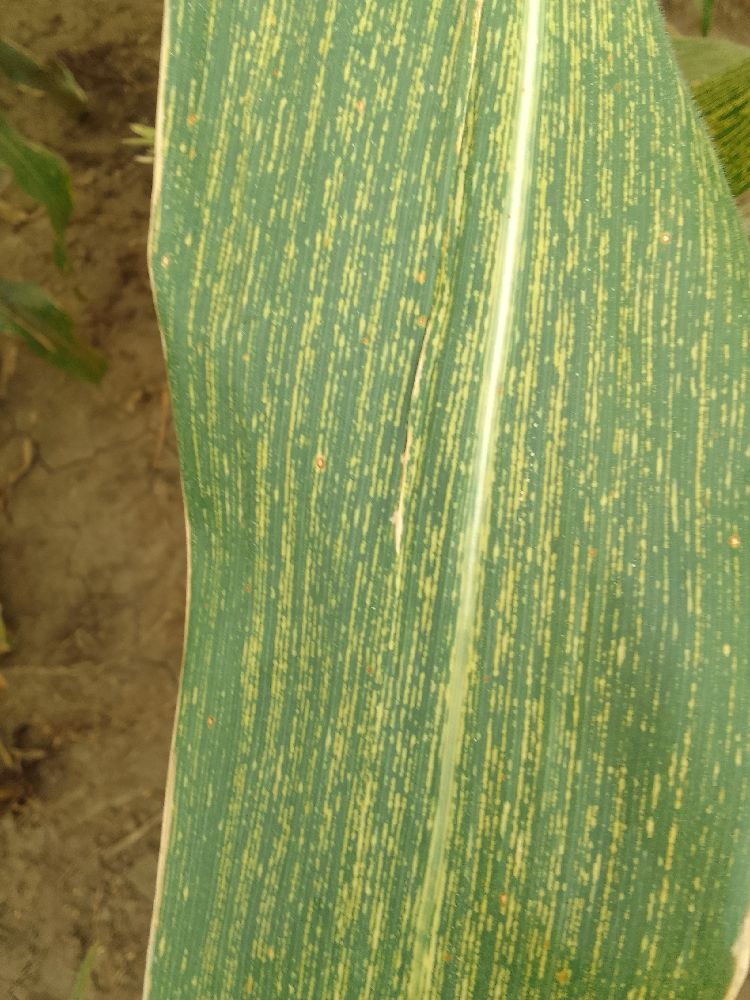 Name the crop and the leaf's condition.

maize, maize streak virus
